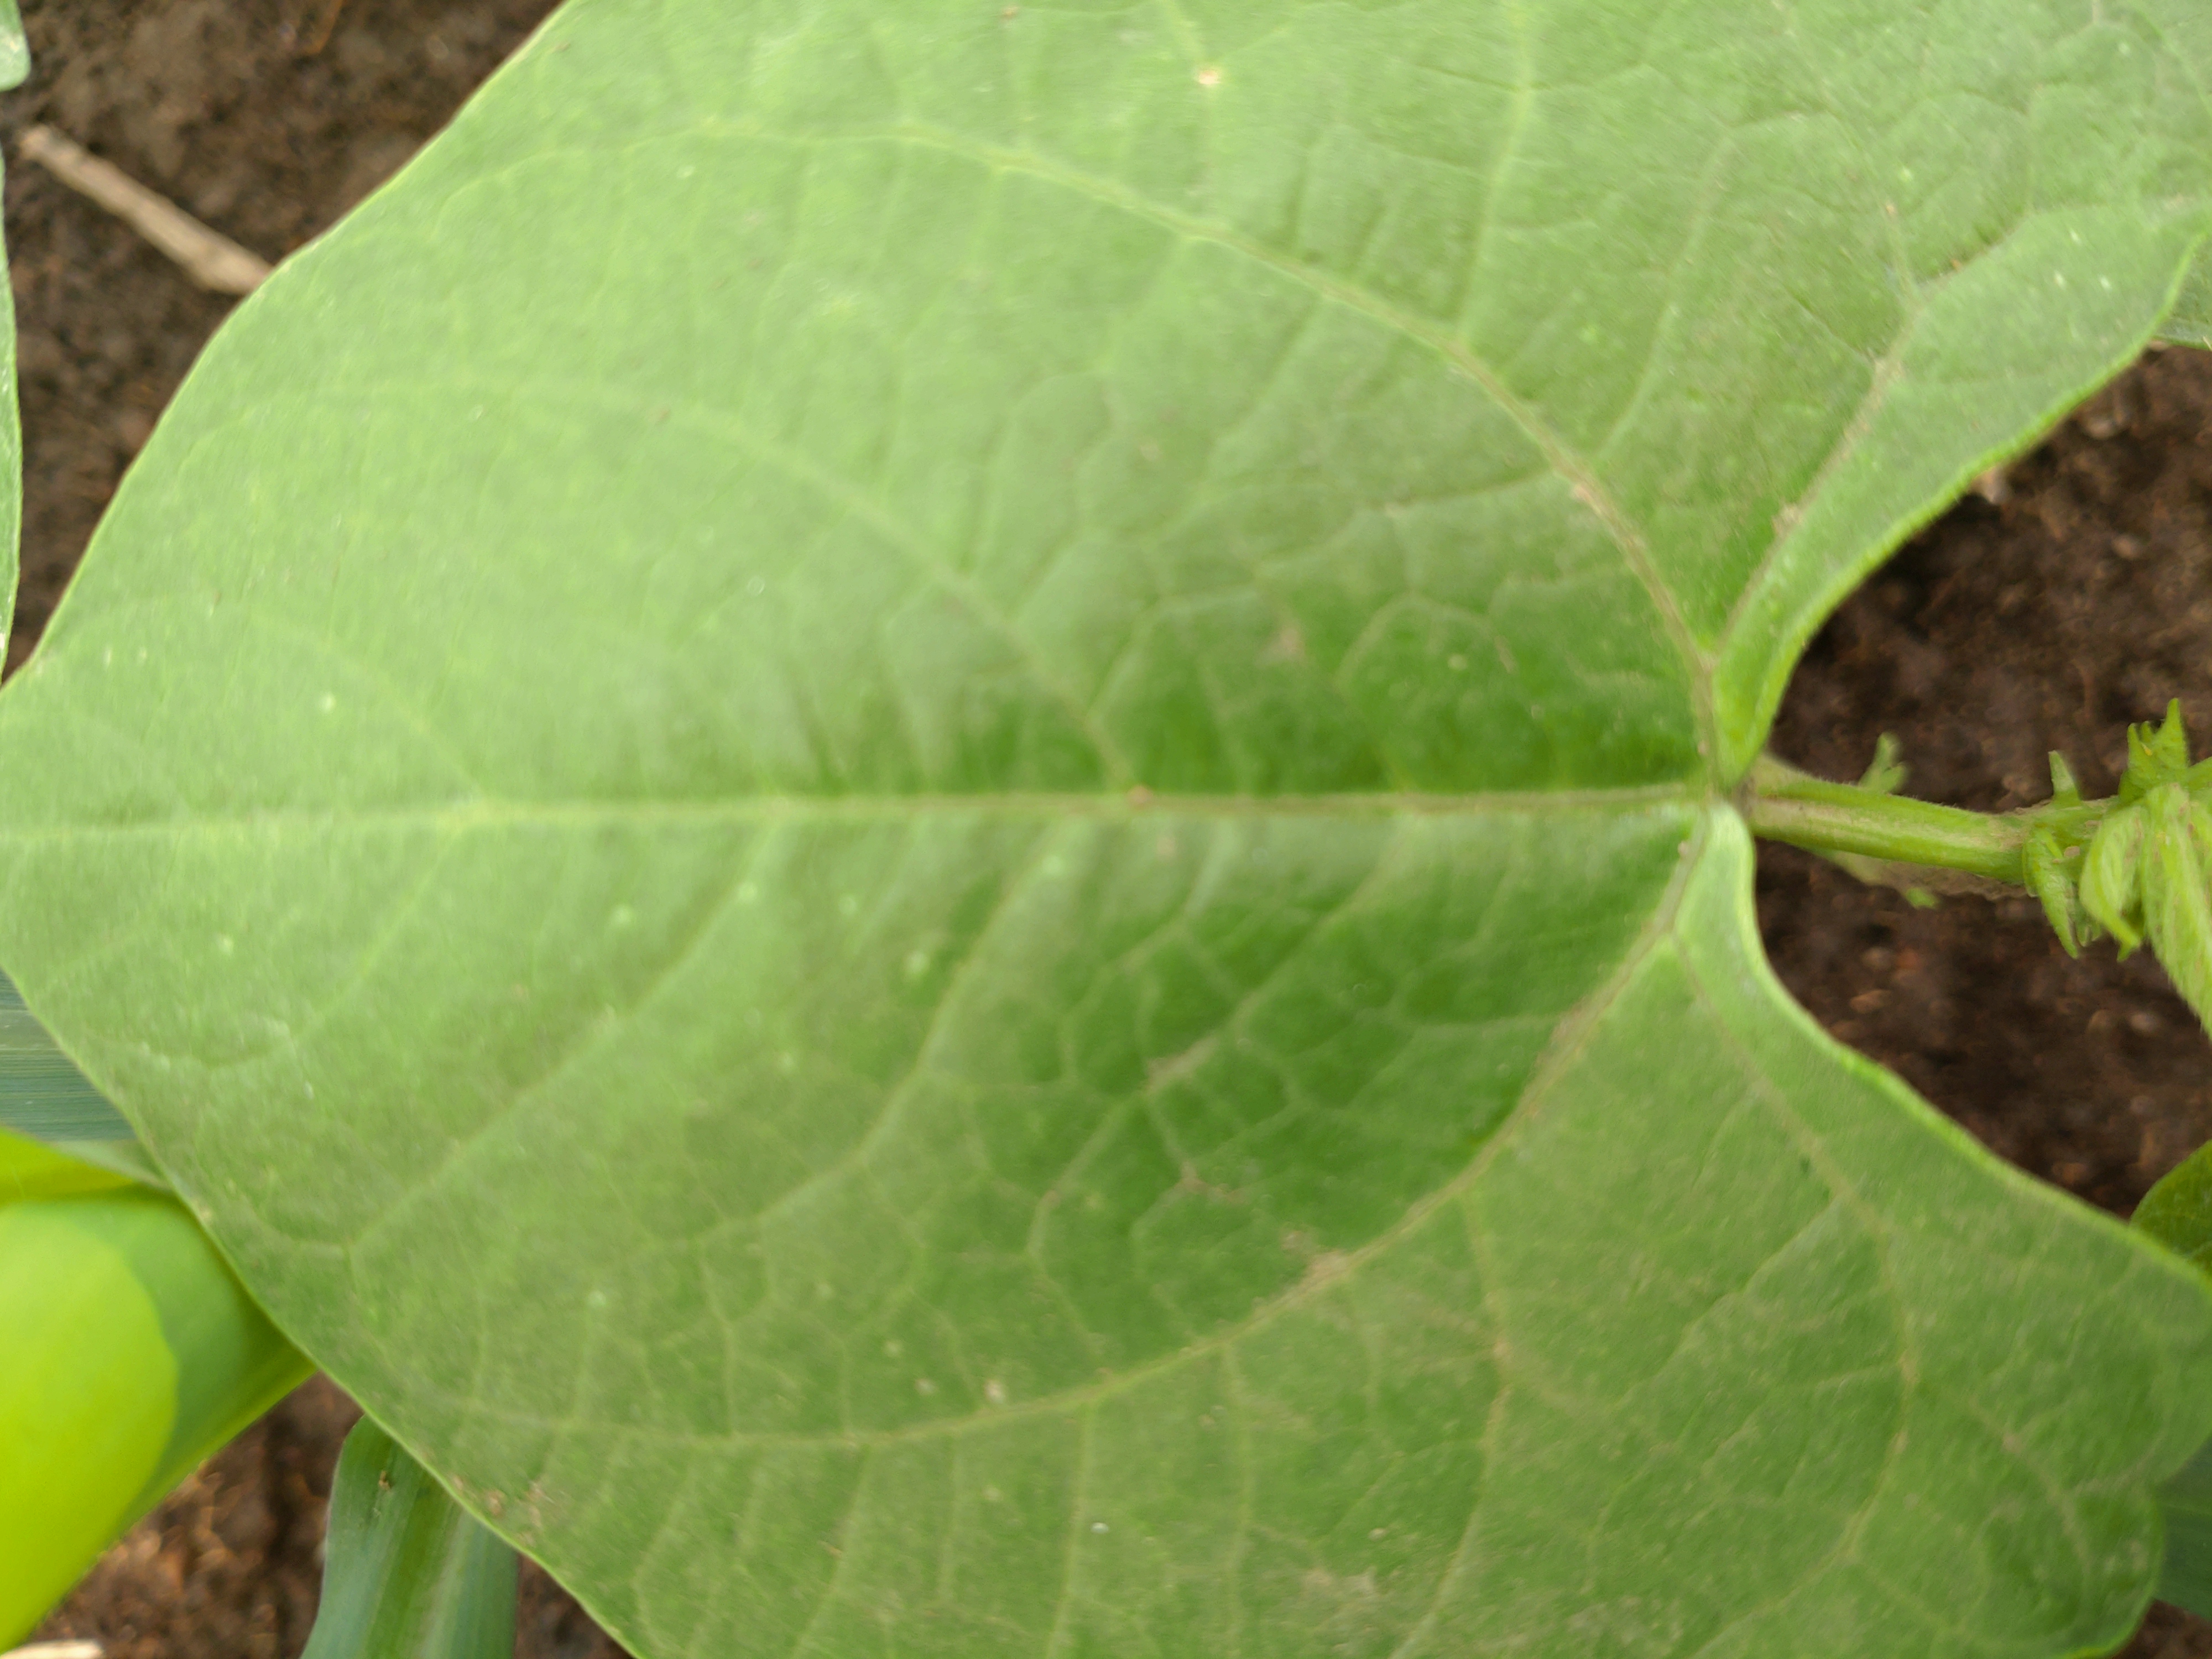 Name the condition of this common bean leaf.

healthy
